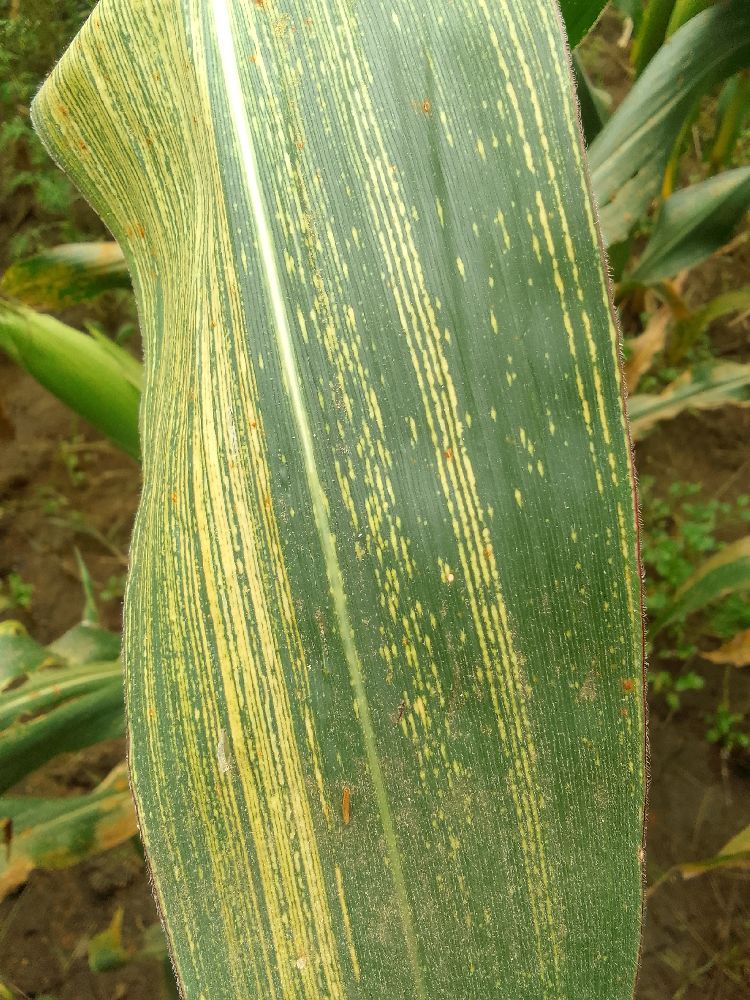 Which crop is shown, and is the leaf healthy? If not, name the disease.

maize, maize streak virus
